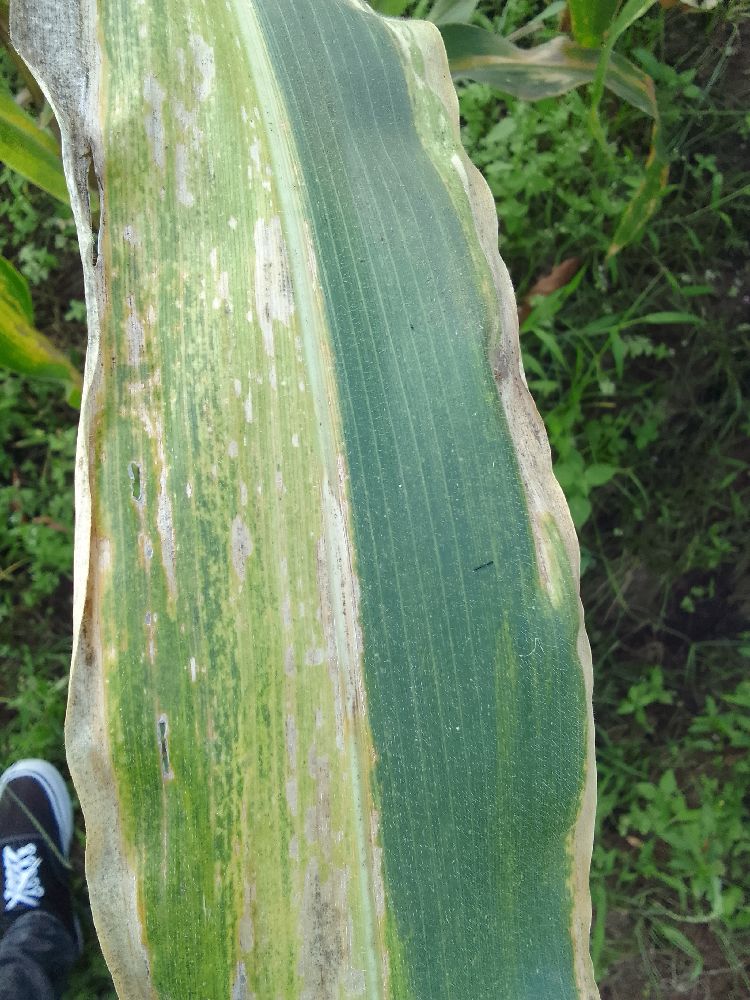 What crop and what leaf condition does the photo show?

maize, maize lethal necrosis
